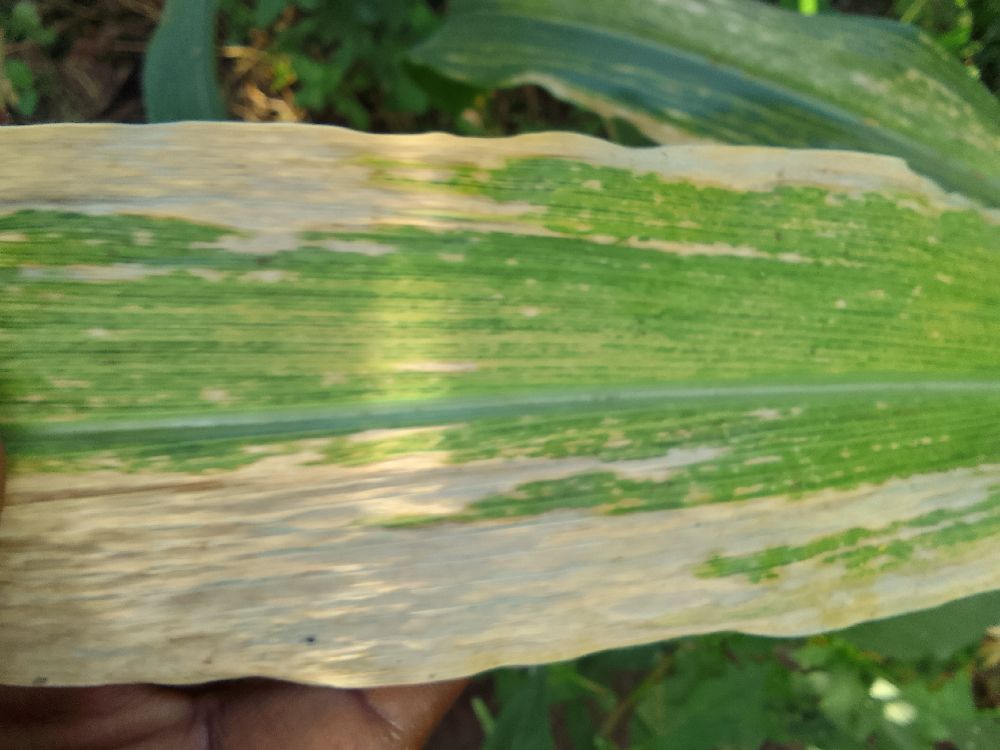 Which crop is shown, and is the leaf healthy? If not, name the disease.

maize, maize lethal necrosis
